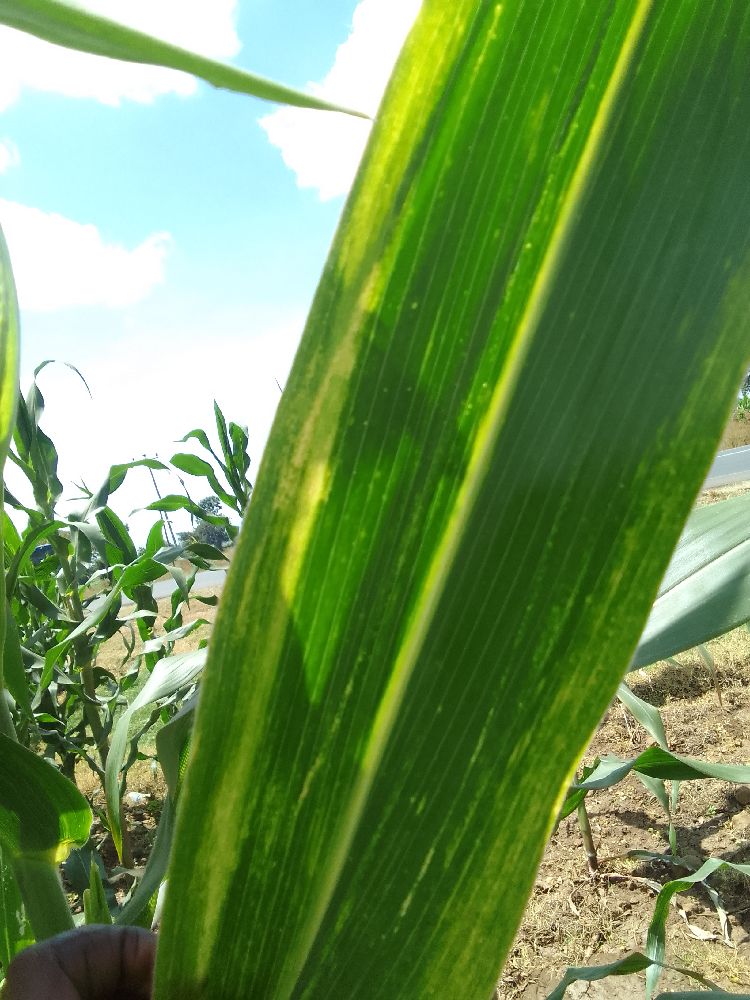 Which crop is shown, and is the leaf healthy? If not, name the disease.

maize, maize lethal necrosis
